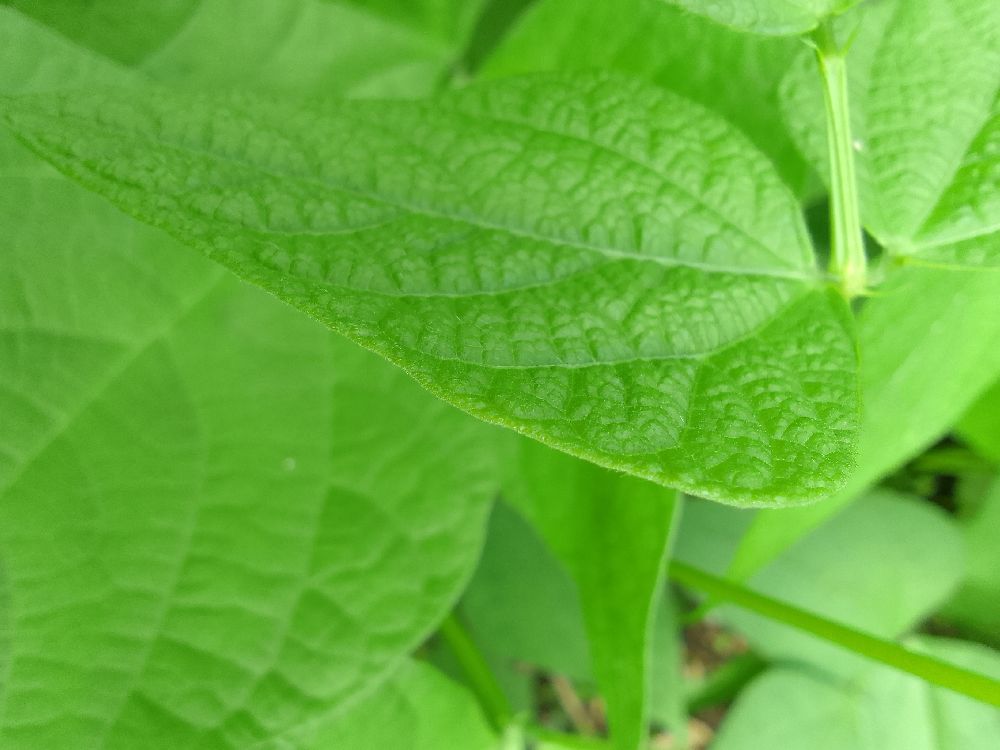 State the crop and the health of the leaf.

common bean, healthy
